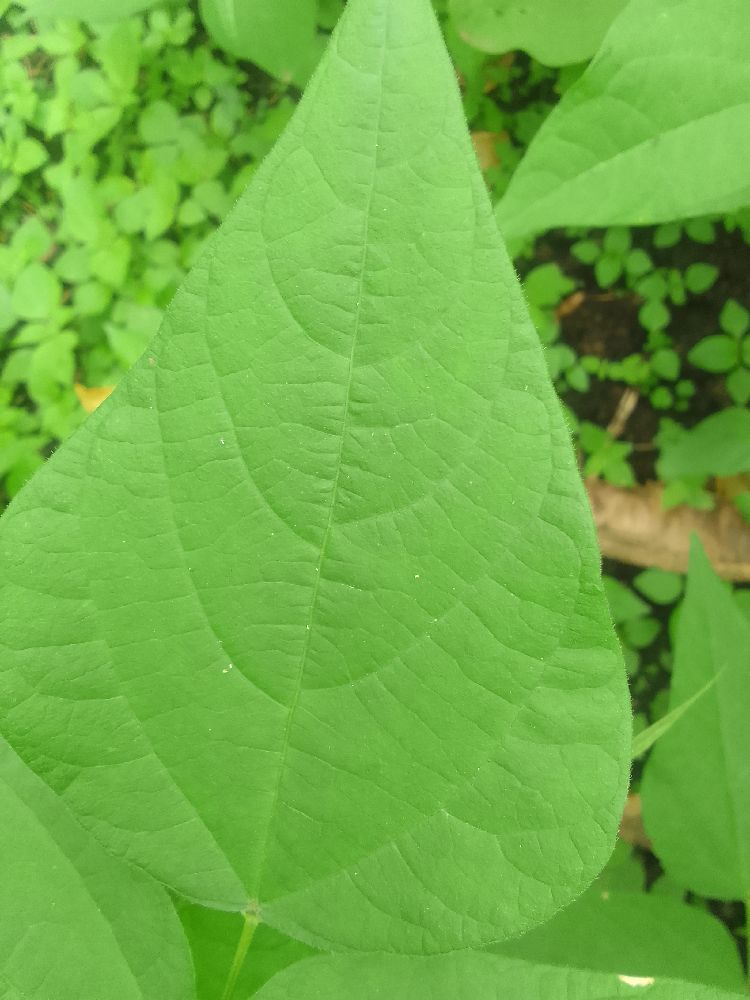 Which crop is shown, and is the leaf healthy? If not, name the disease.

common bean, healthy
